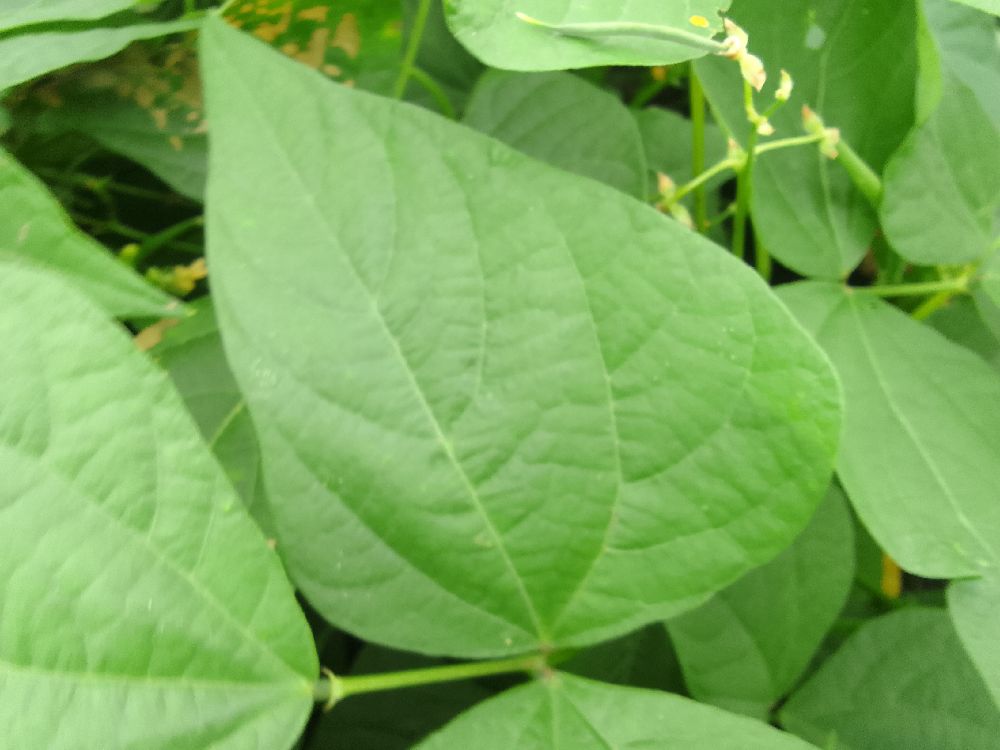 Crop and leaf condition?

common bean, healthy
